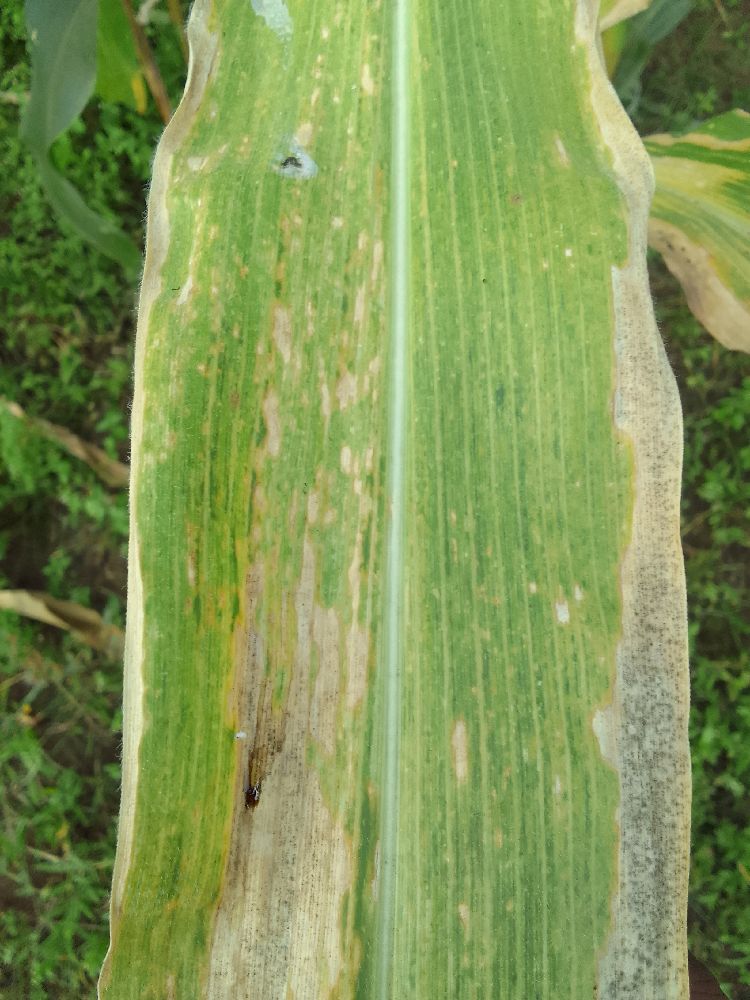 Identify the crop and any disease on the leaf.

maize, maize lethal necrosis
